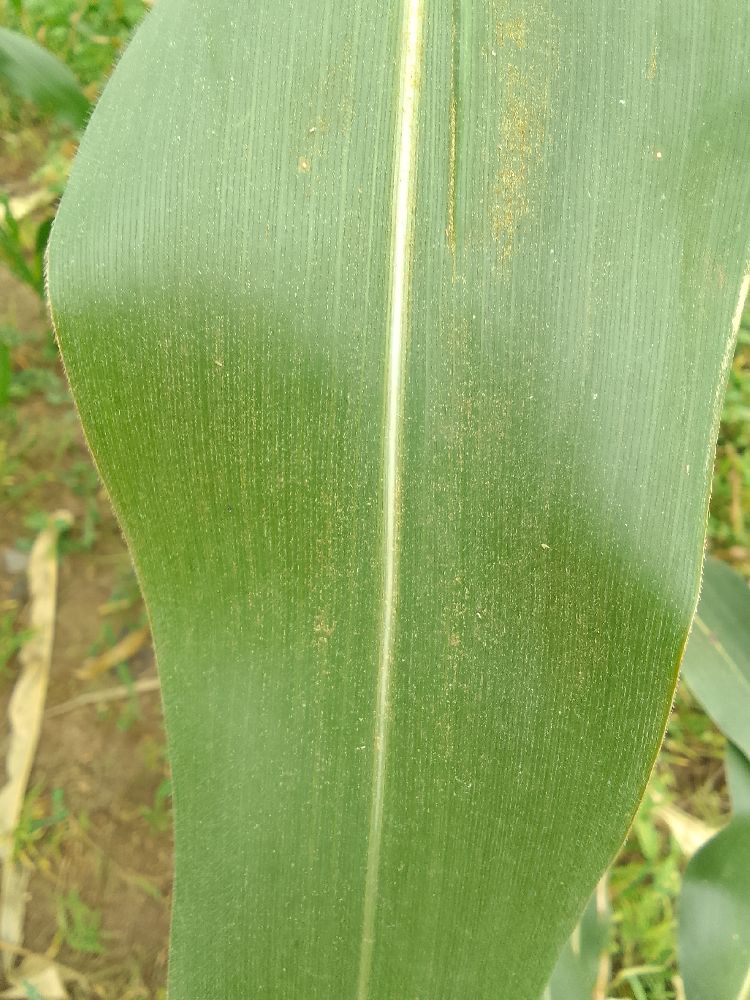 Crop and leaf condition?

maize, healthy
